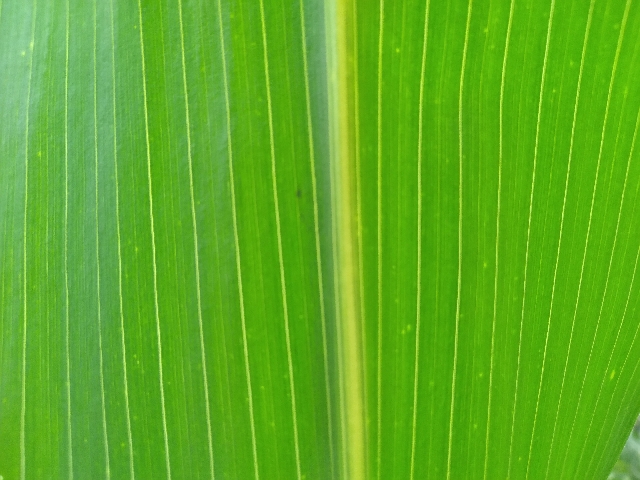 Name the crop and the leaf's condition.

maize, healthy
